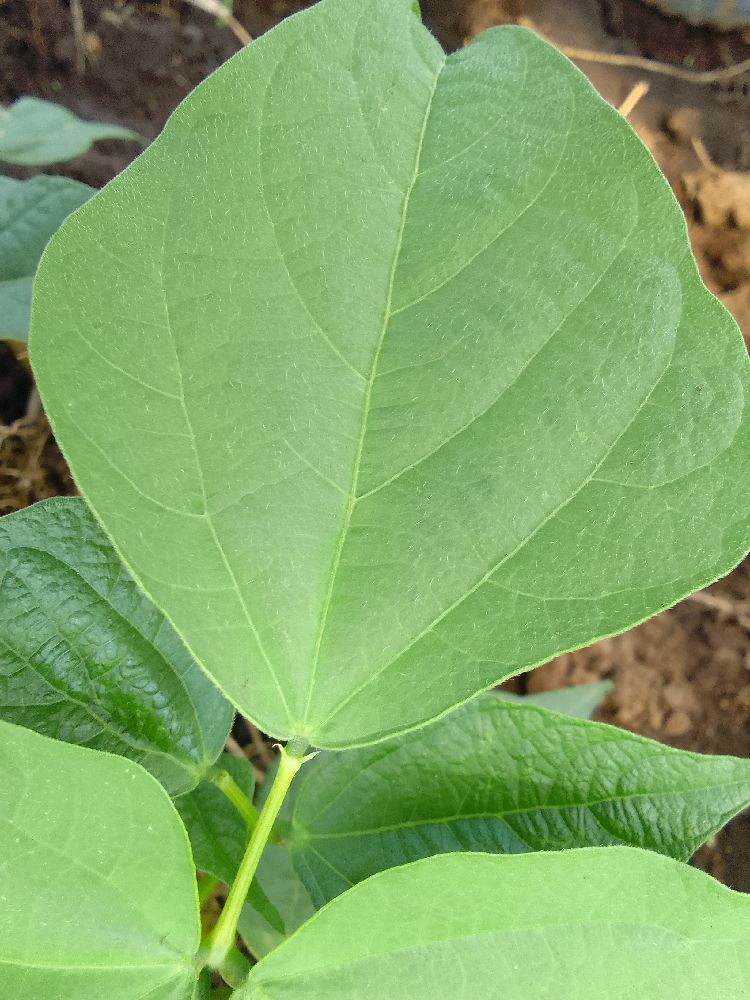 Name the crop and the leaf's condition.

common bean, healthy
